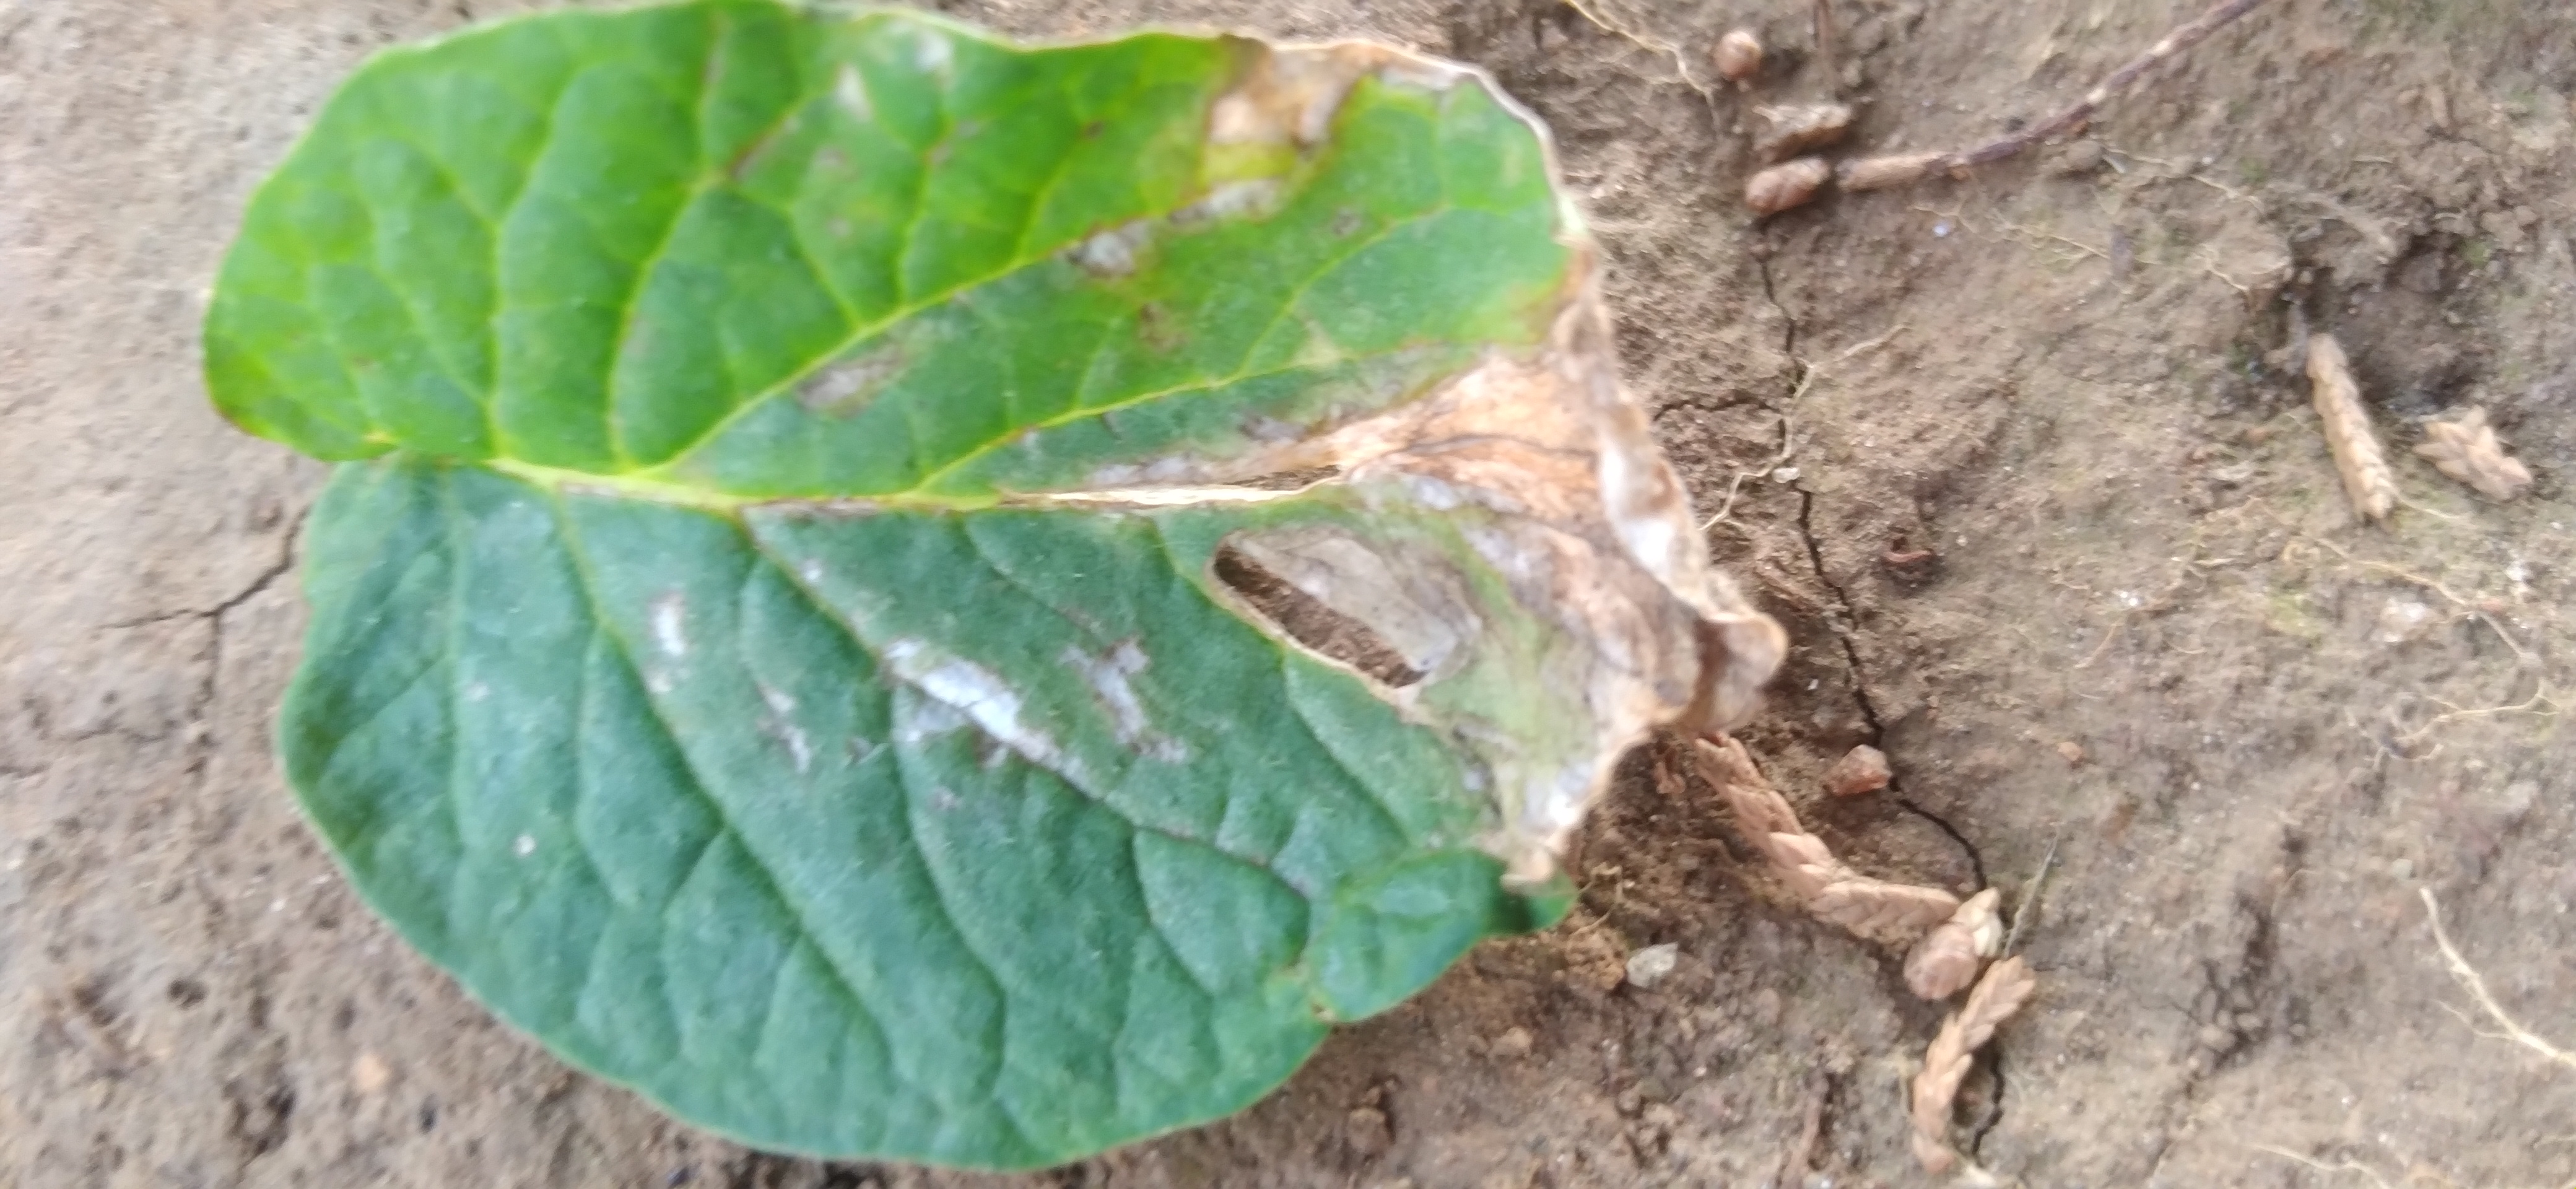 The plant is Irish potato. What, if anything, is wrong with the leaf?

early blight
